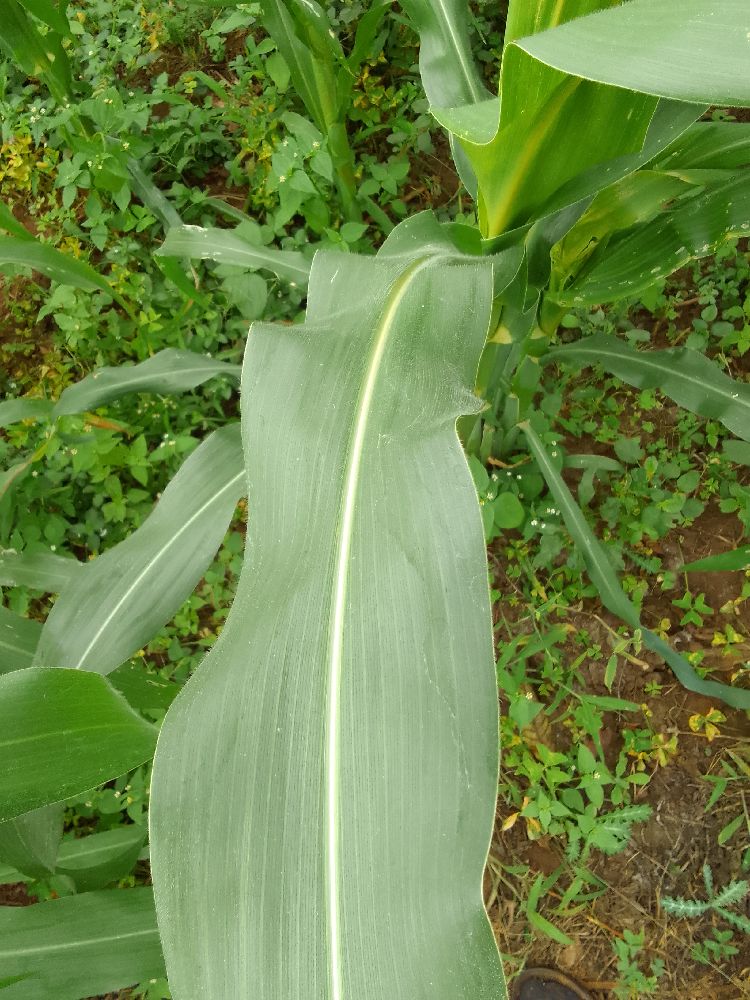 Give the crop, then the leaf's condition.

maize, healthy
